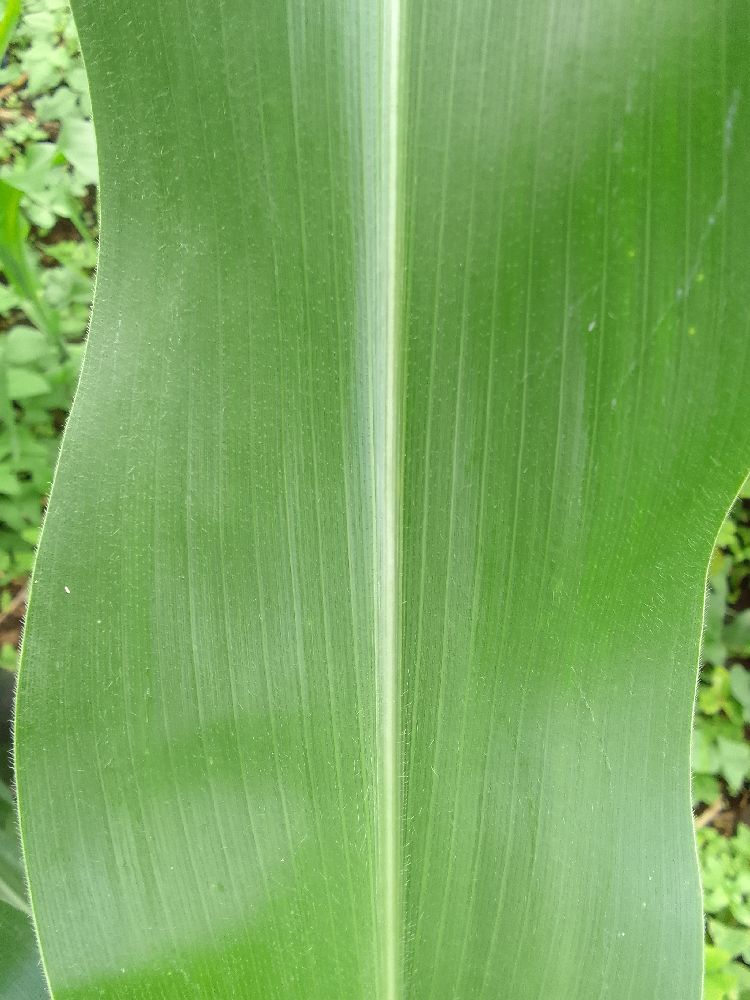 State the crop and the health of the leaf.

maize, healthy
